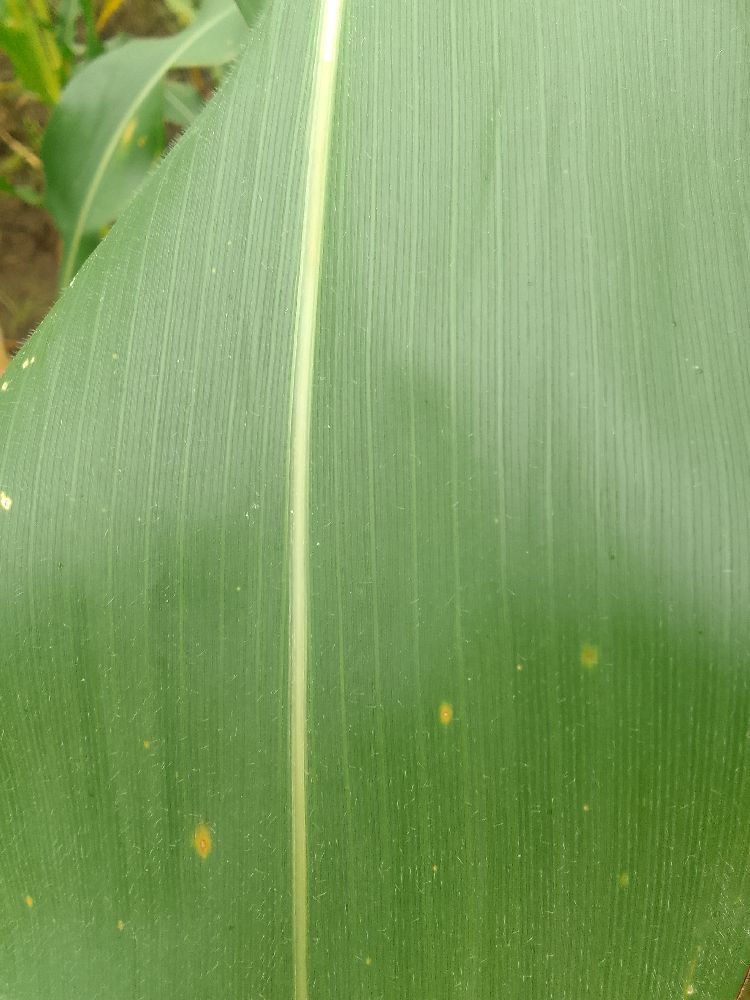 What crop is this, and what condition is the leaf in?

maize, healthy
